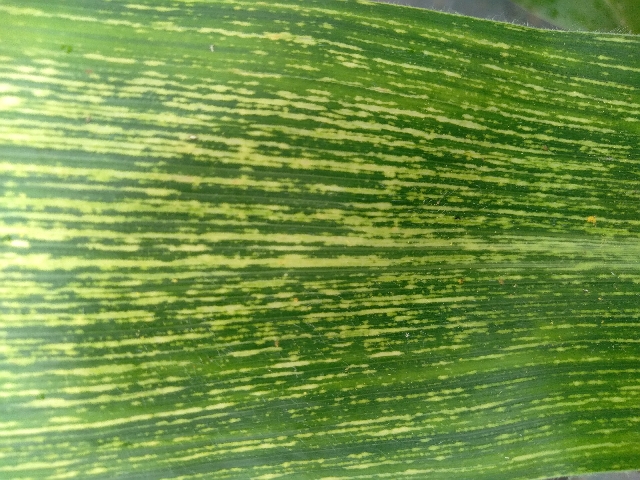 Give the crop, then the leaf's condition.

maize, maize streak virus
